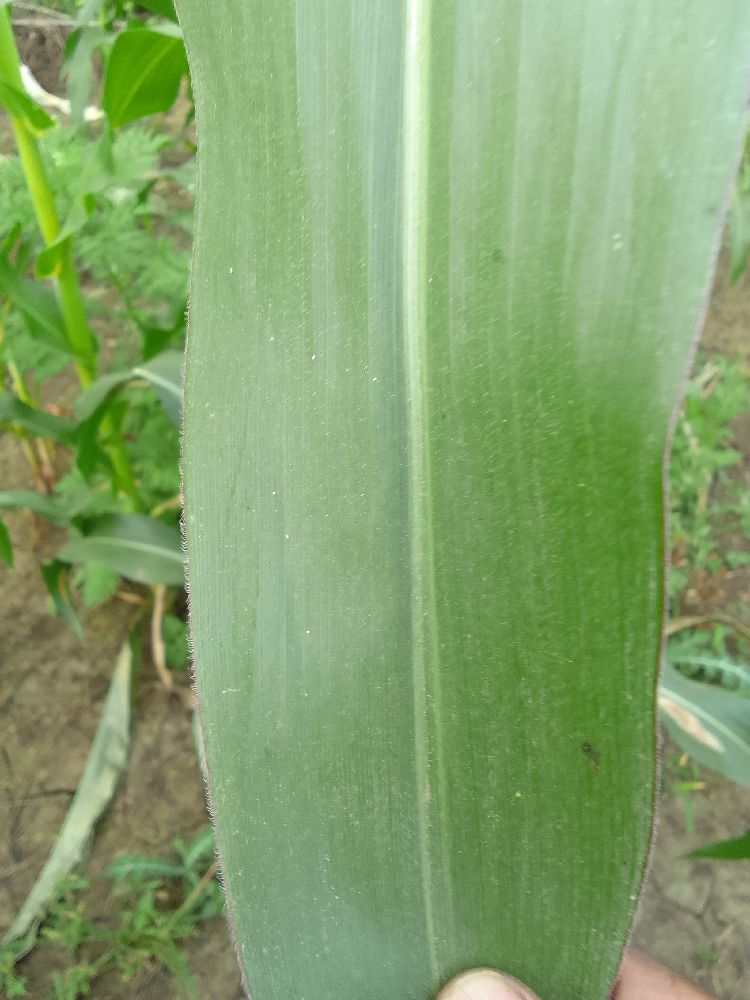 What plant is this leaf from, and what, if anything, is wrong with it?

maize, healthy
